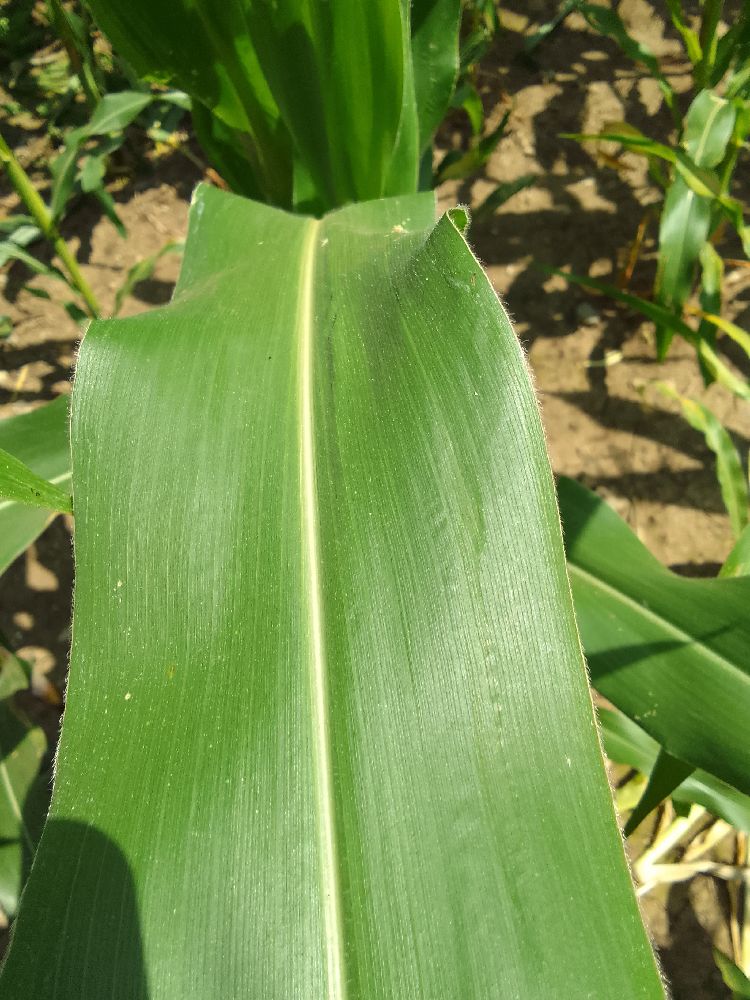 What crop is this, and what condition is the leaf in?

maize, healthy
